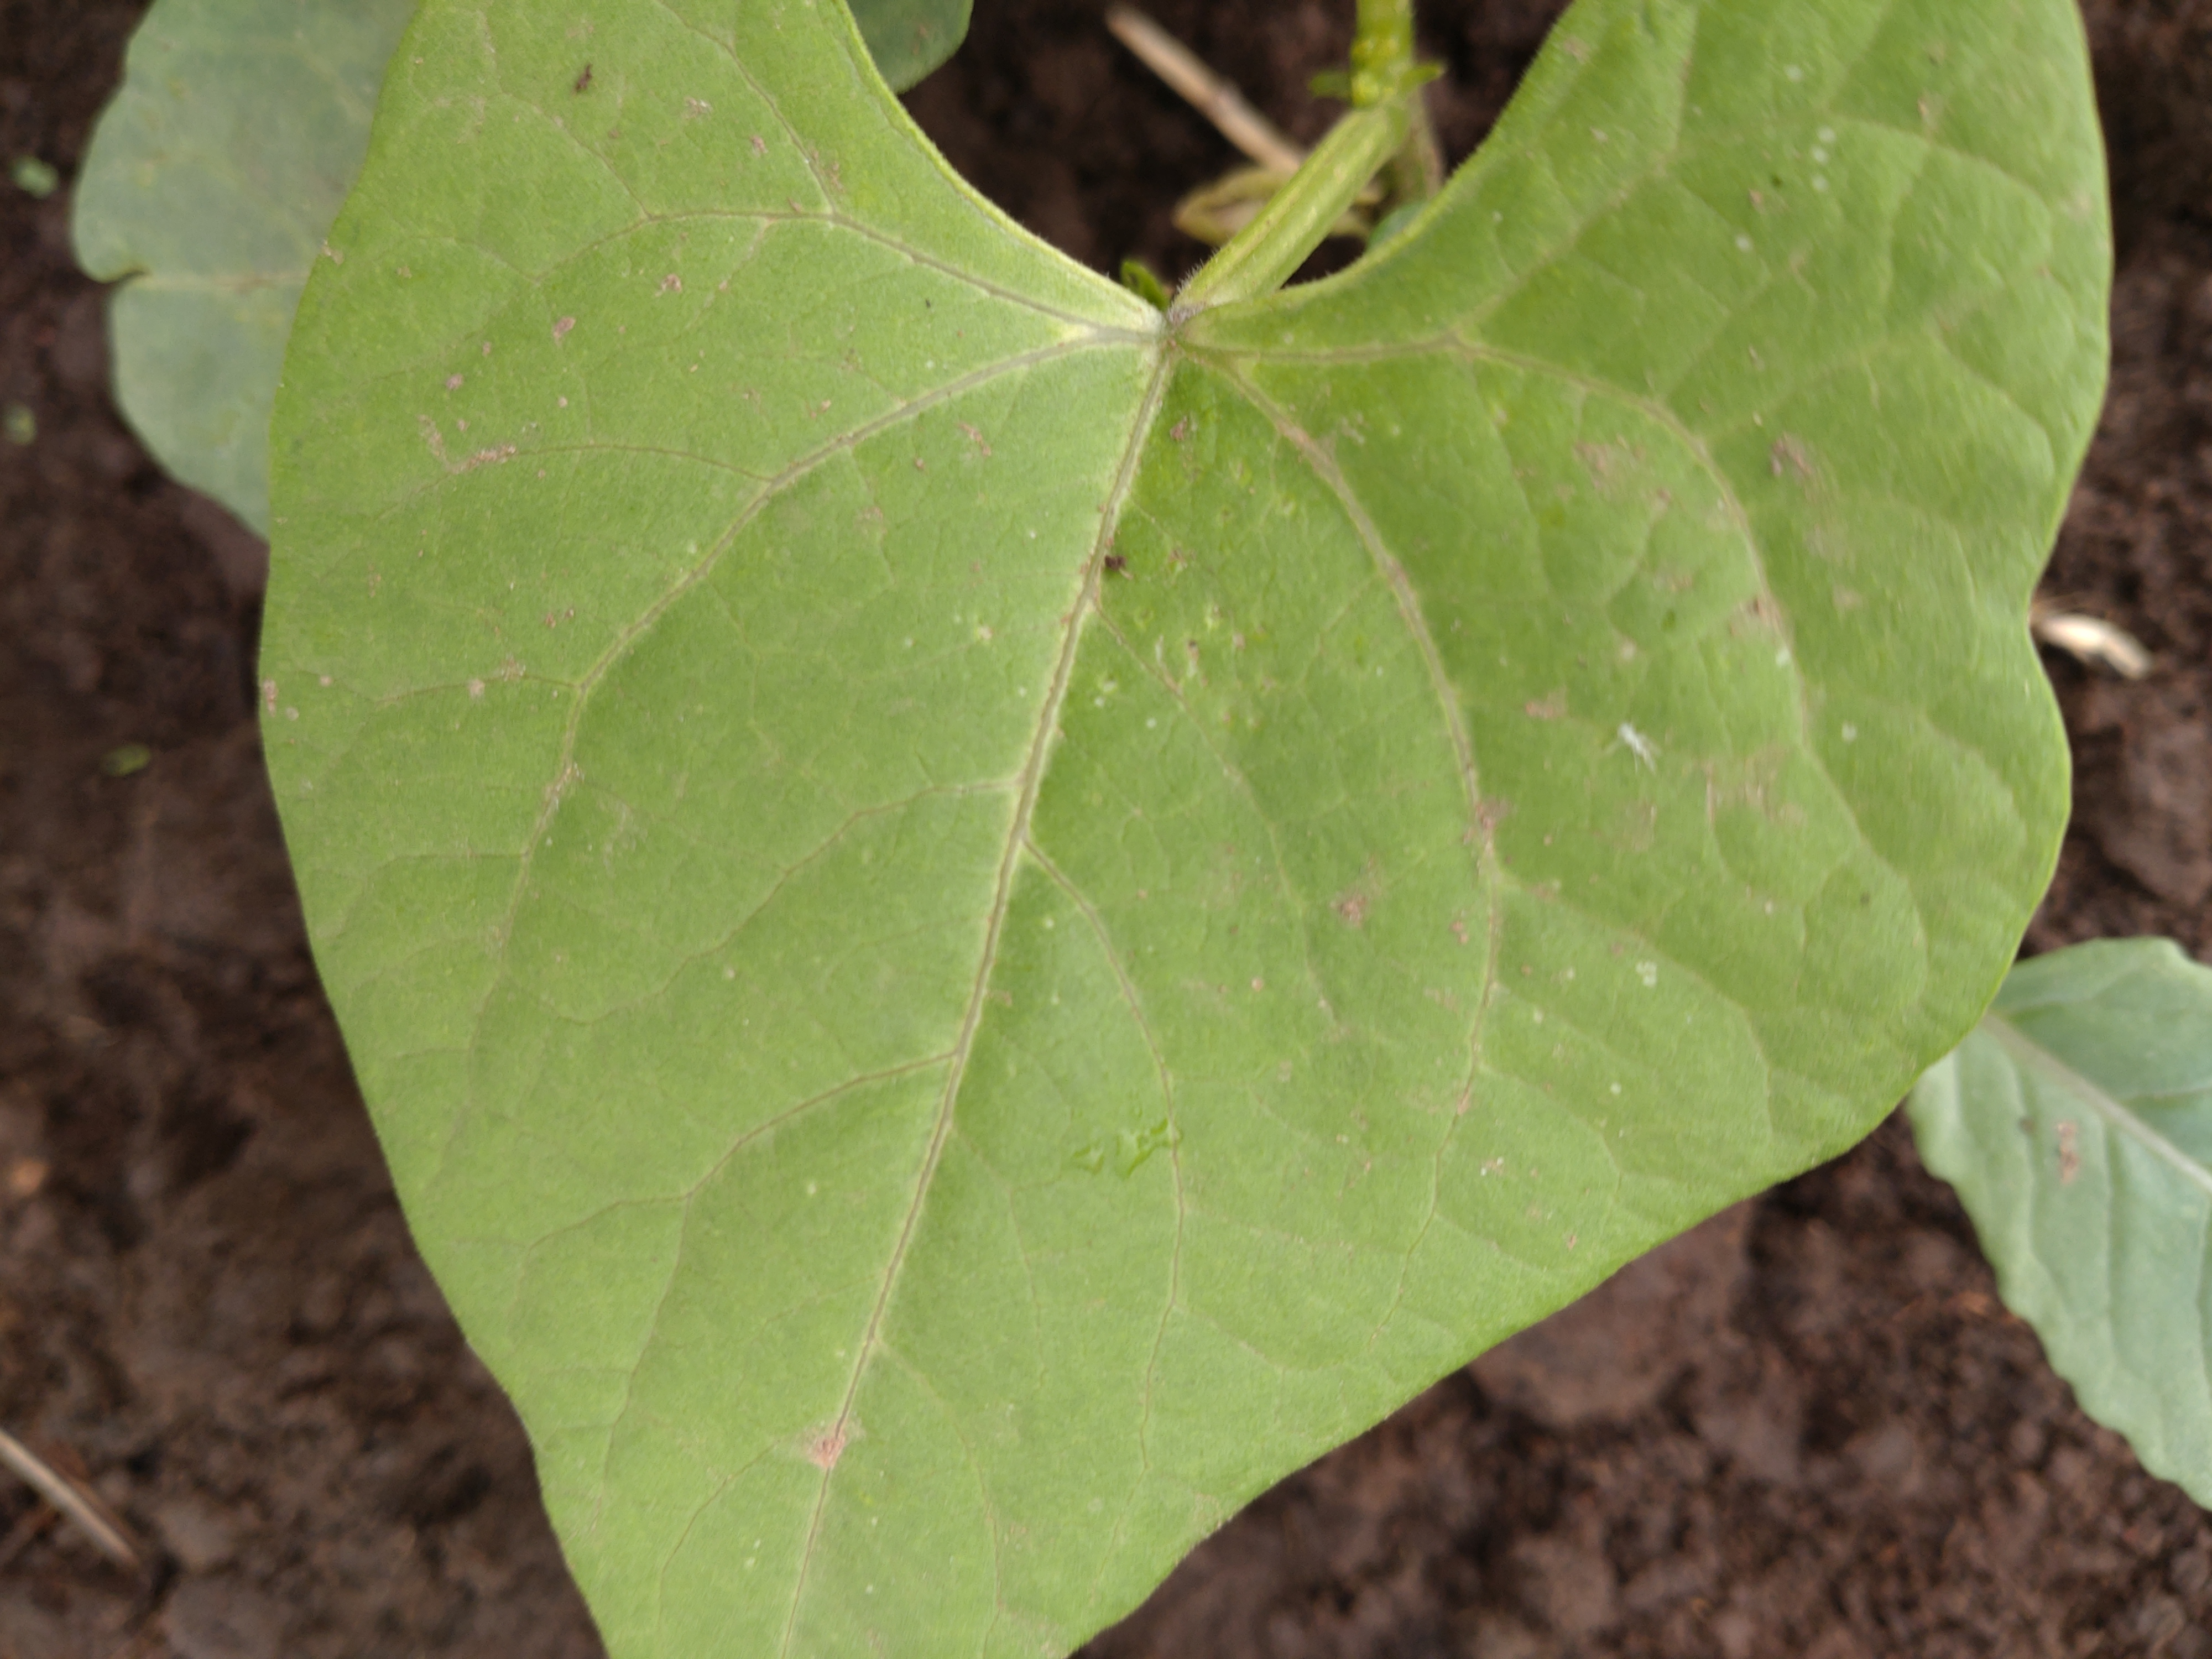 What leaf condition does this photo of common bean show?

healthy
